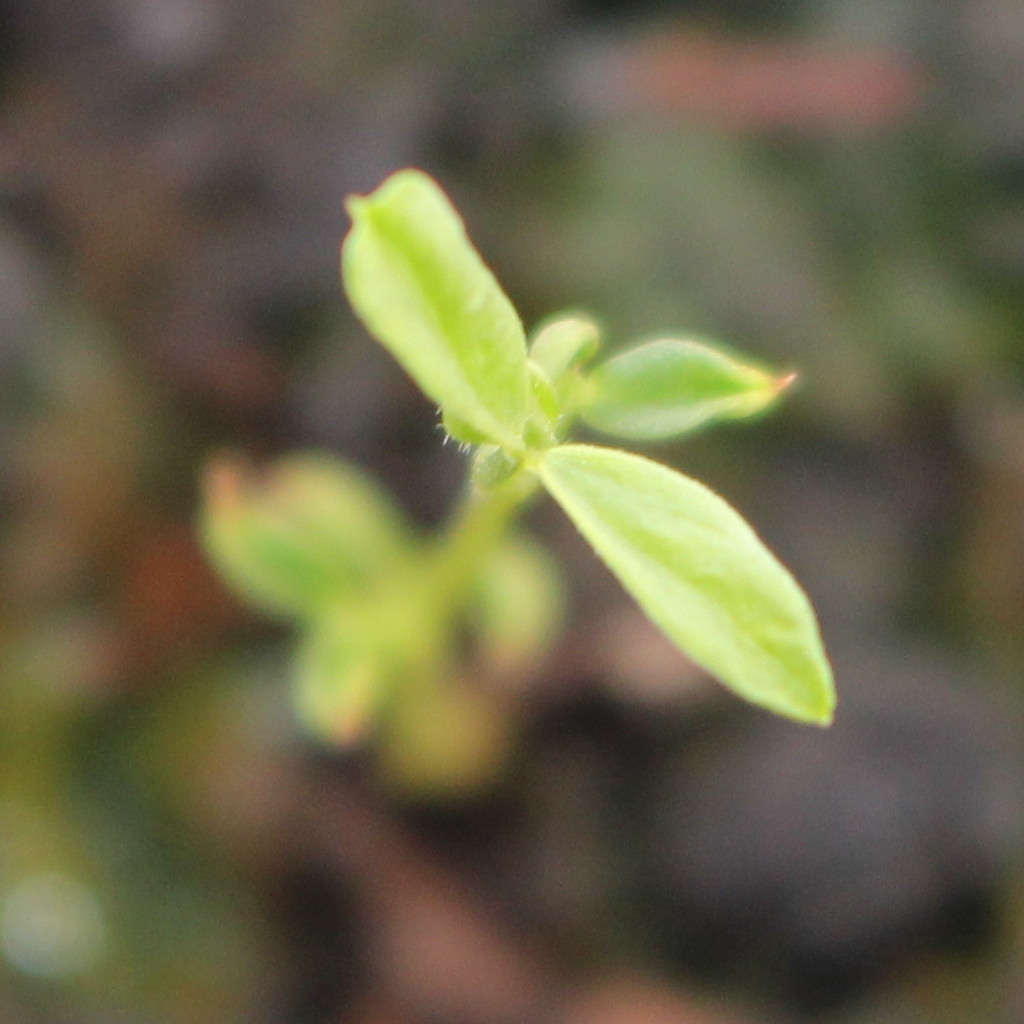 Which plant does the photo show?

Vicia sativa
